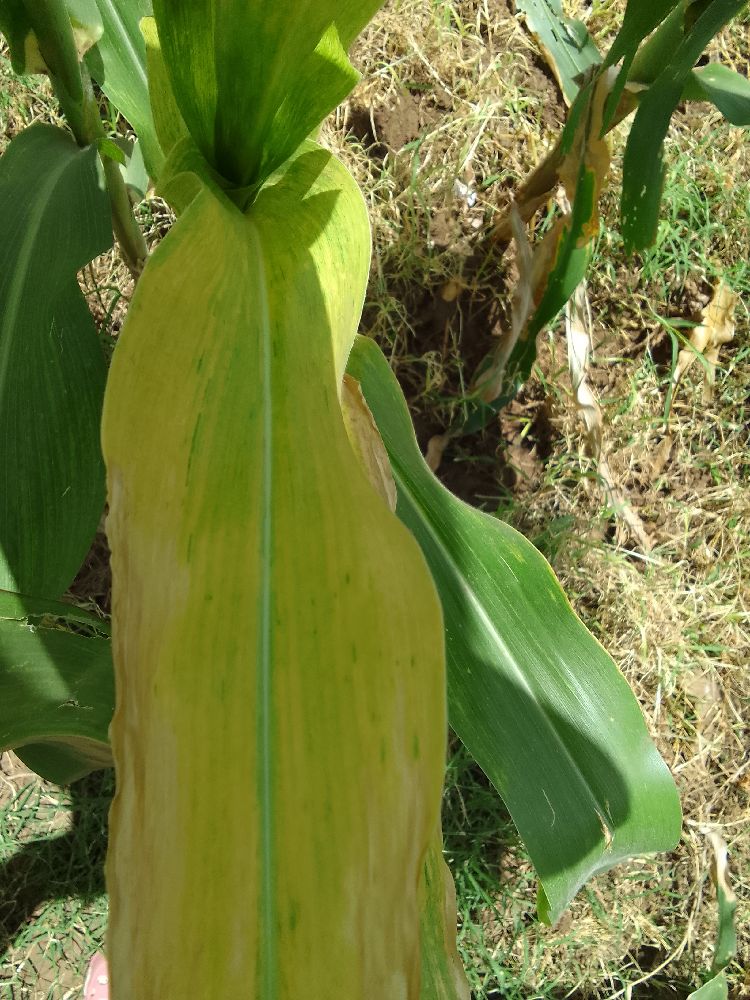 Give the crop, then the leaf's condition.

maize, maize lethal necrosis
